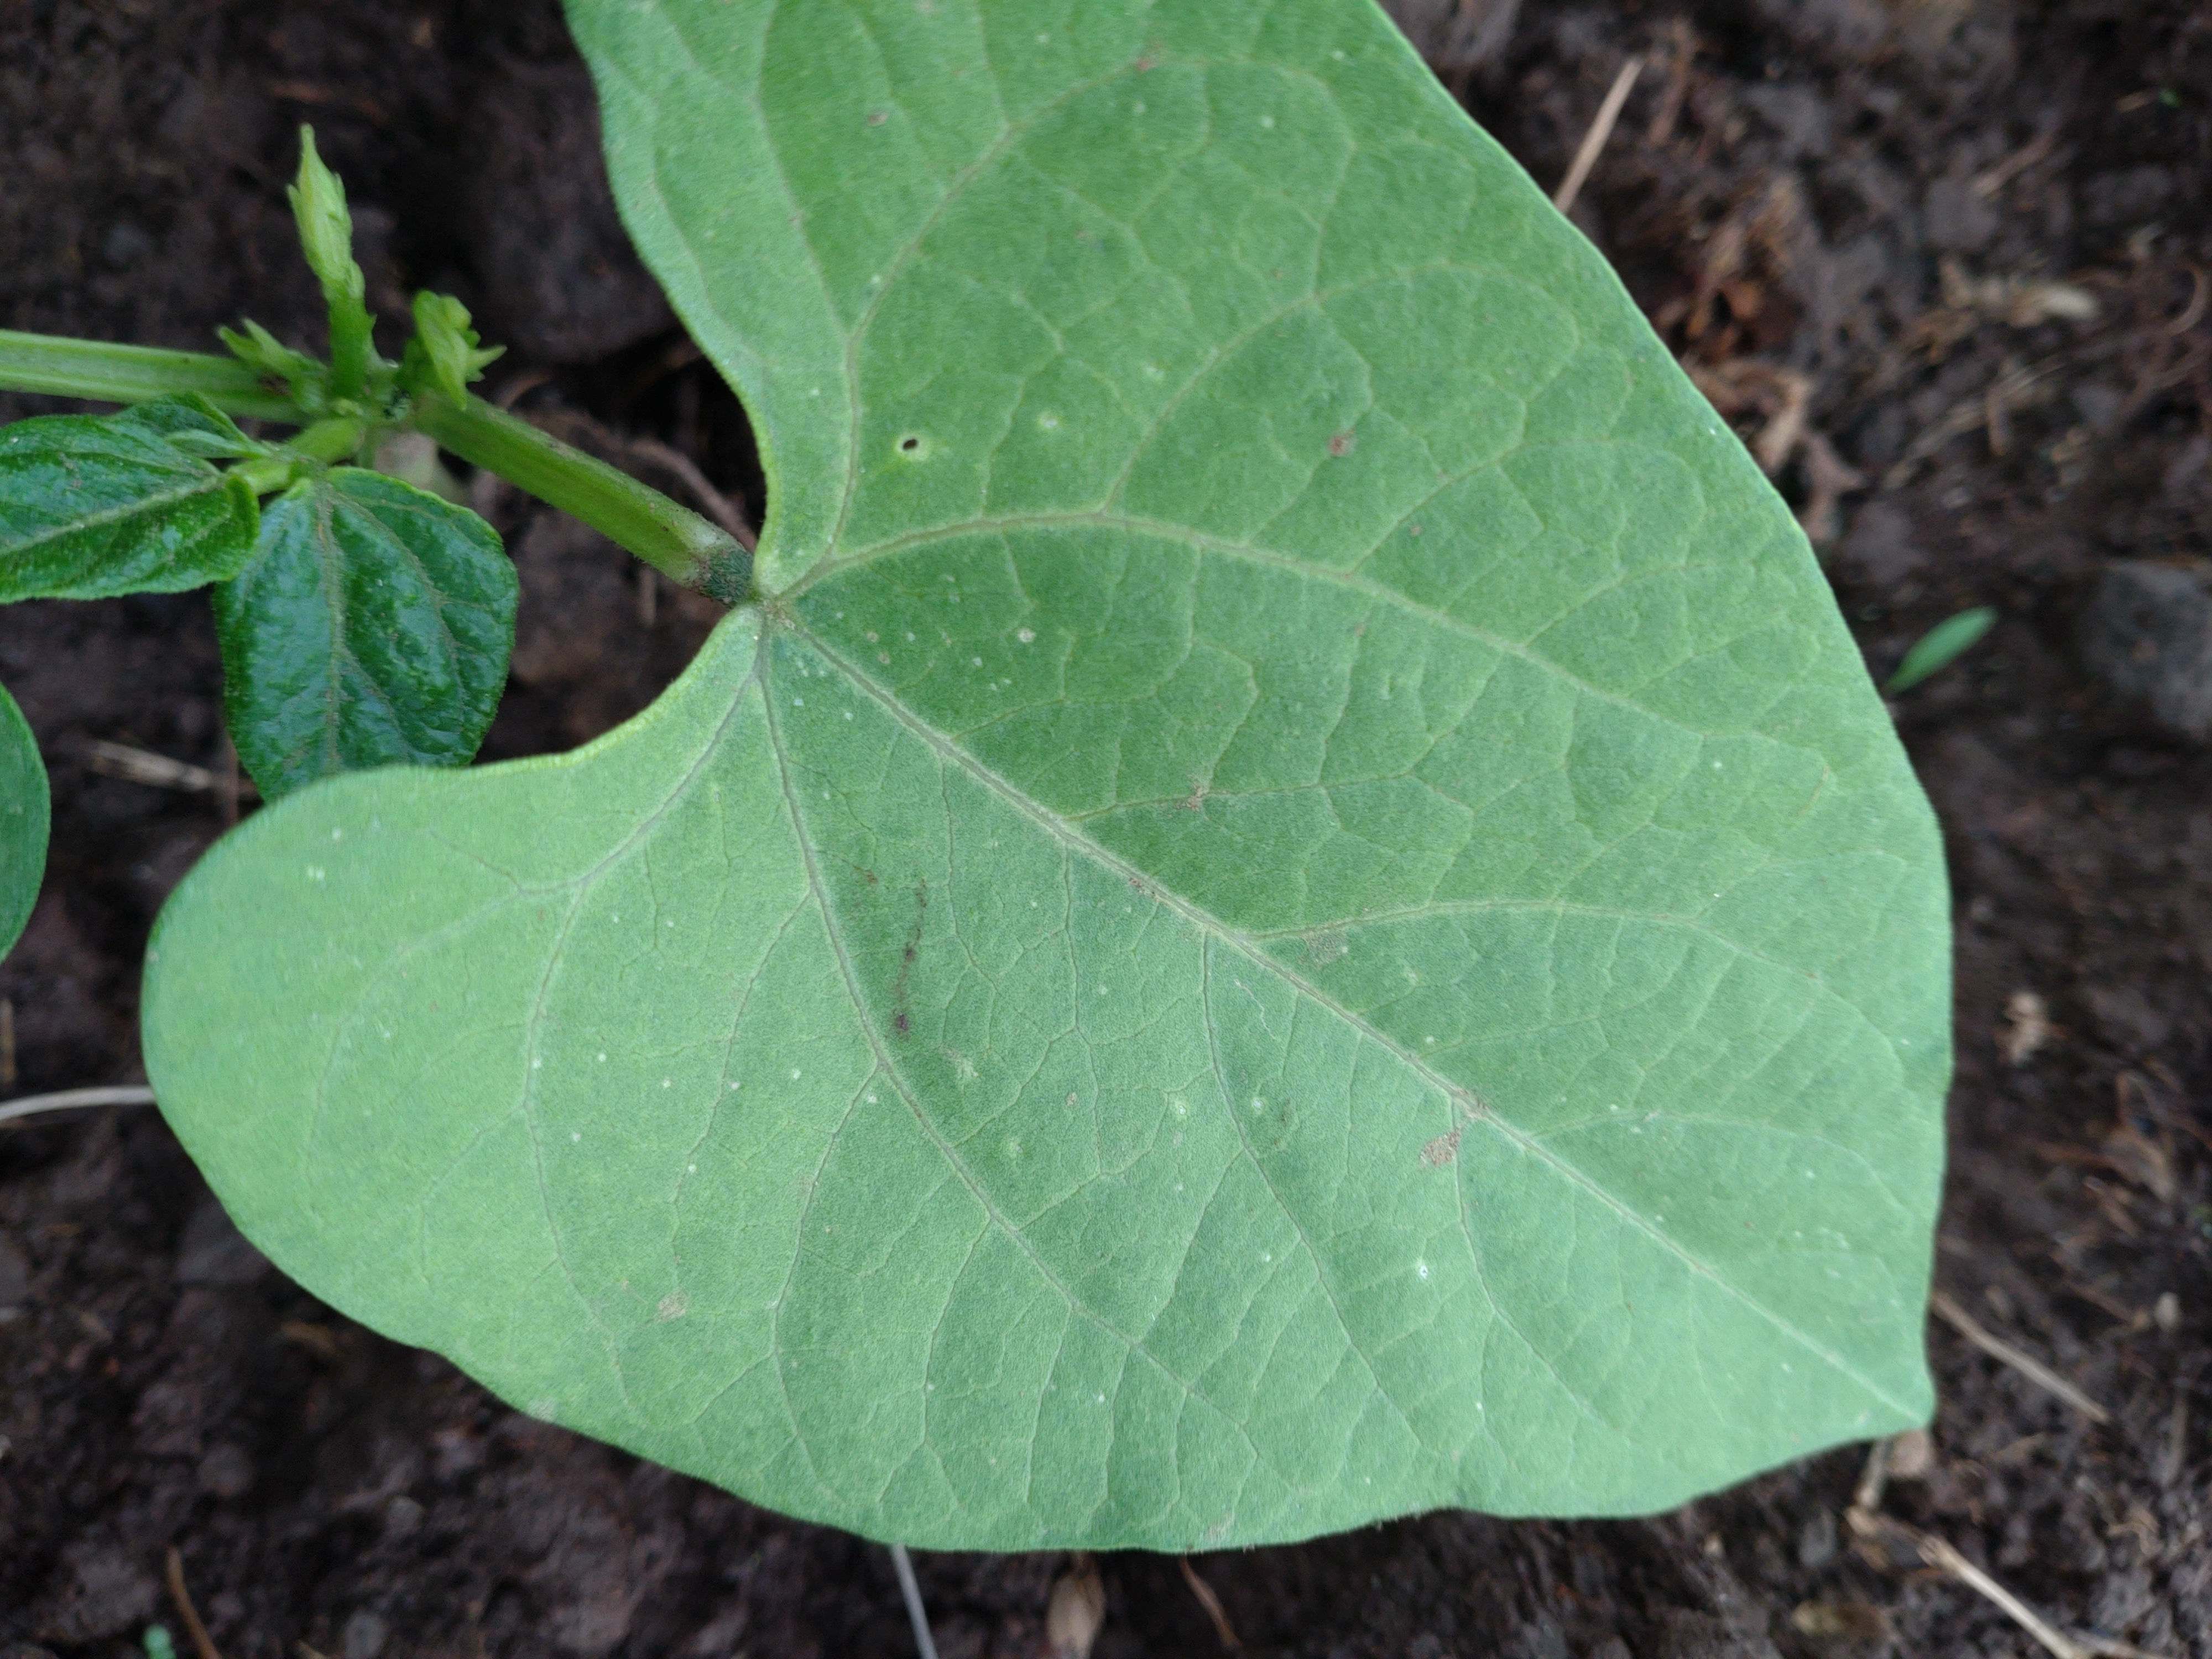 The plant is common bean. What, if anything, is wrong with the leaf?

healthy
